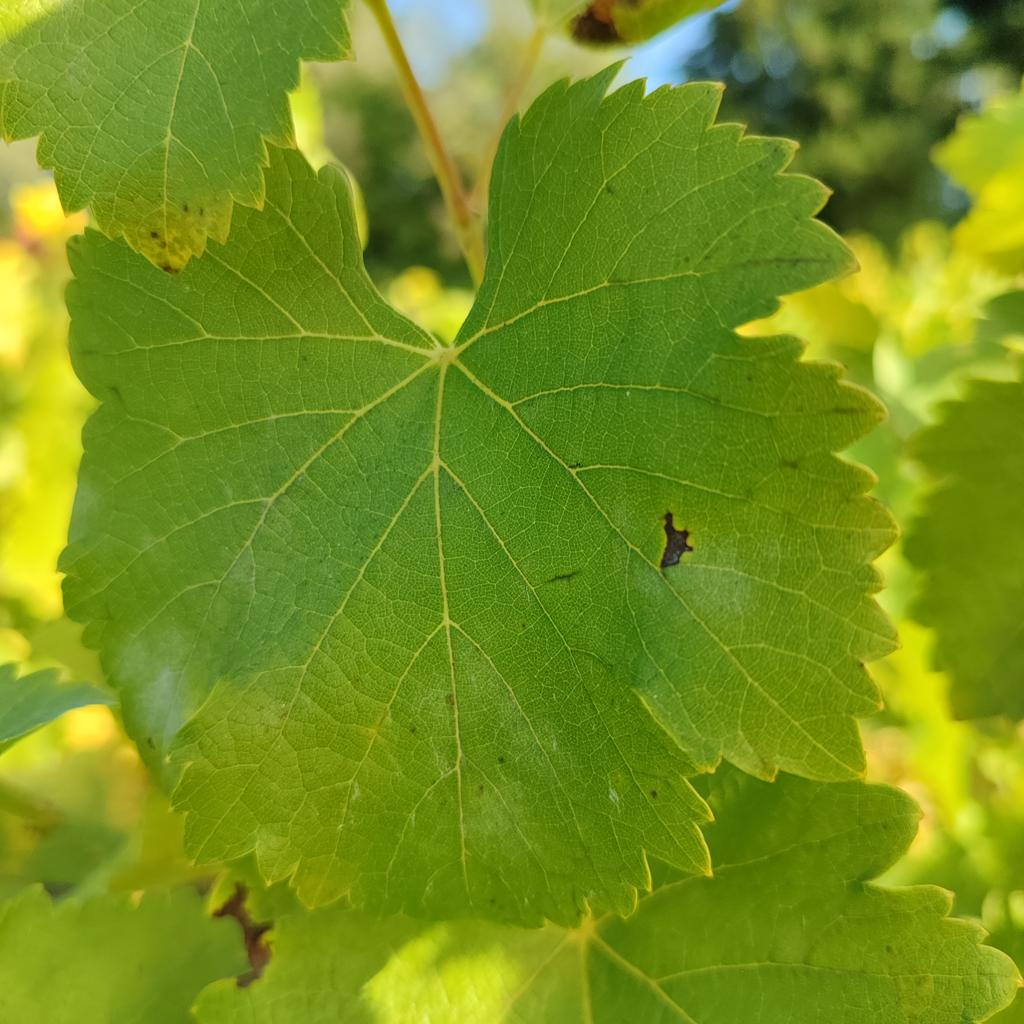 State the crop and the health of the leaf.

grapevine, powdery mildew
